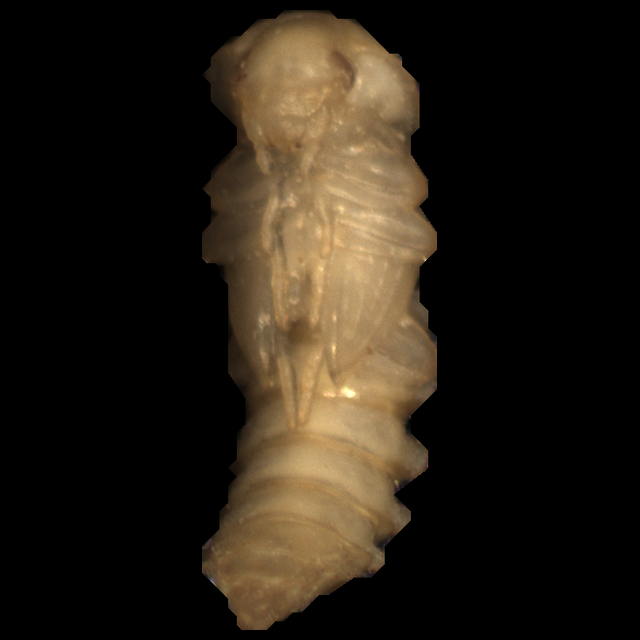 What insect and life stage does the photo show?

mealworm pupa
